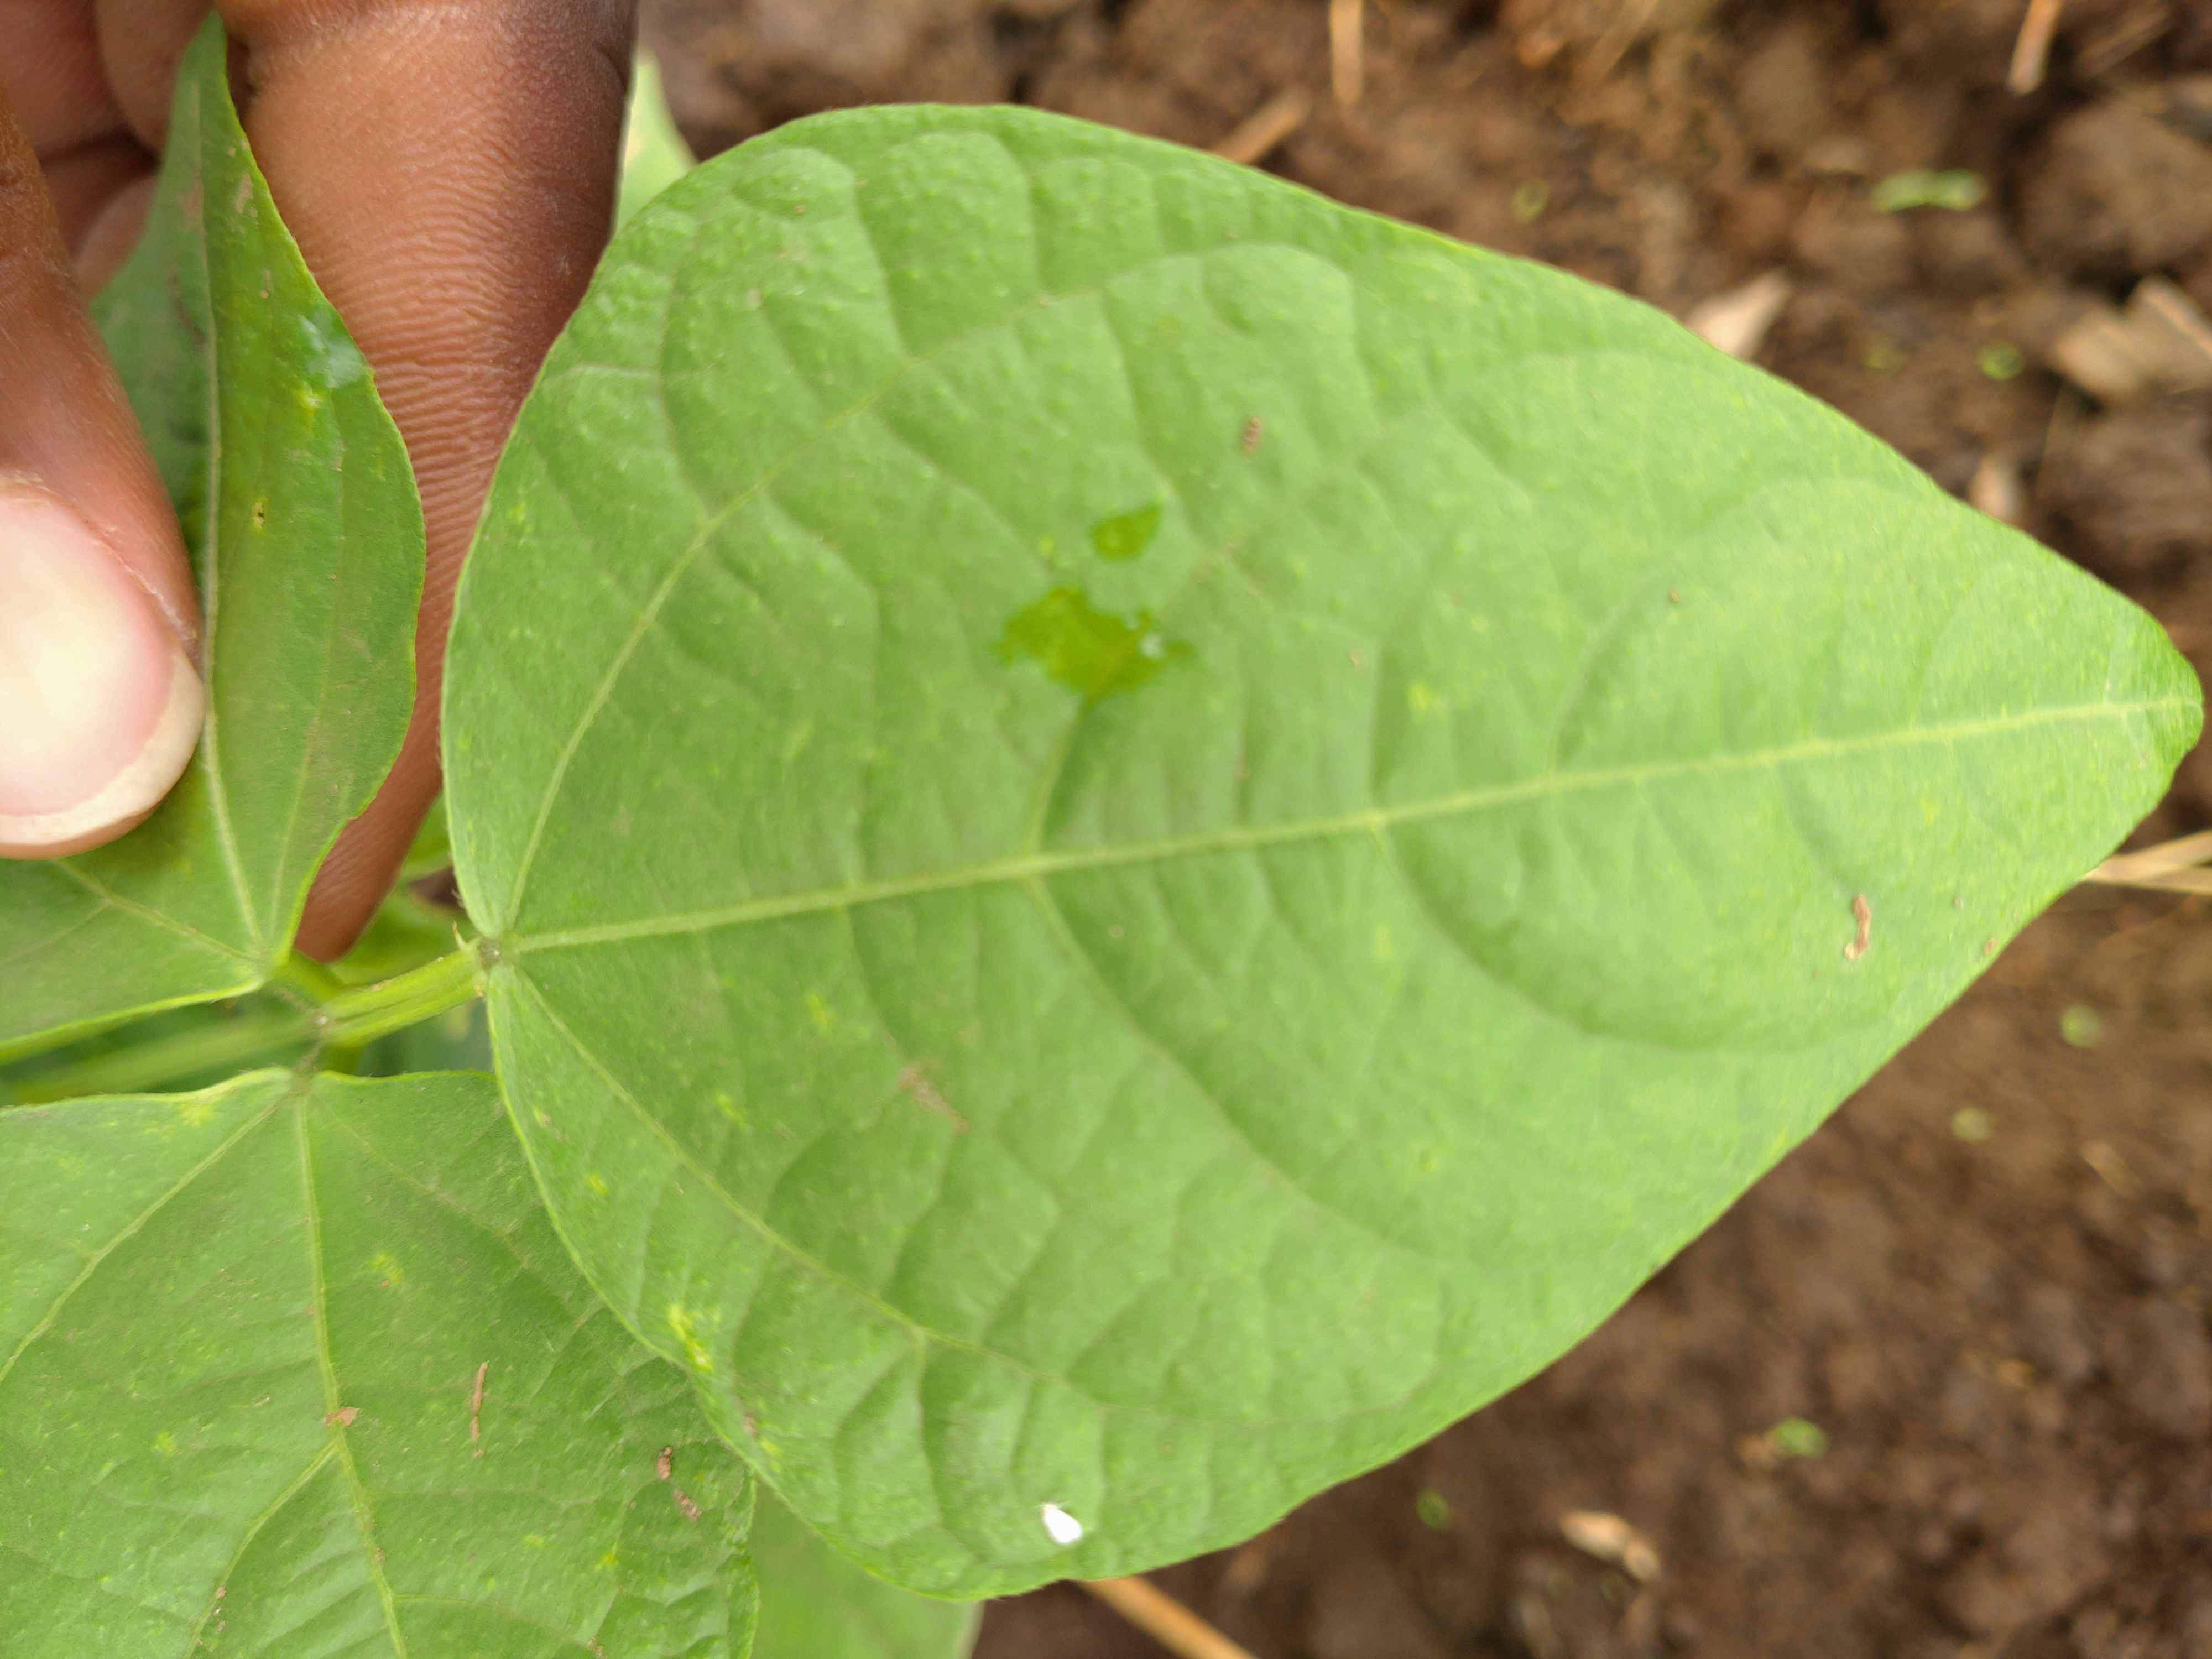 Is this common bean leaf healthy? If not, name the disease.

healthy
